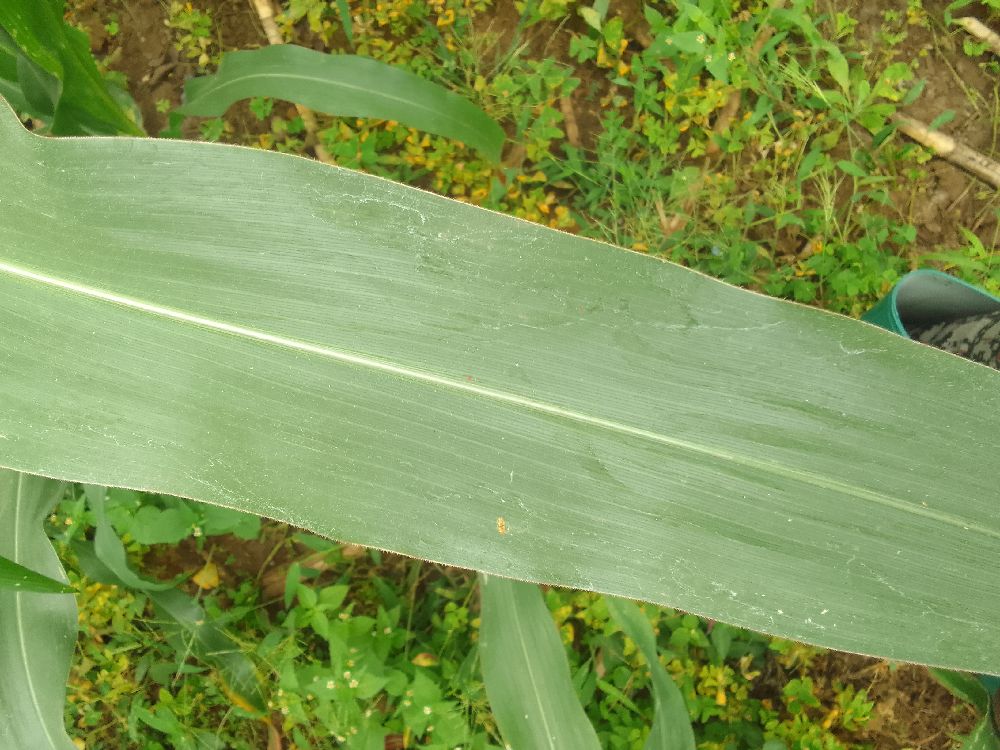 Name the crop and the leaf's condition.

maize, healthy
